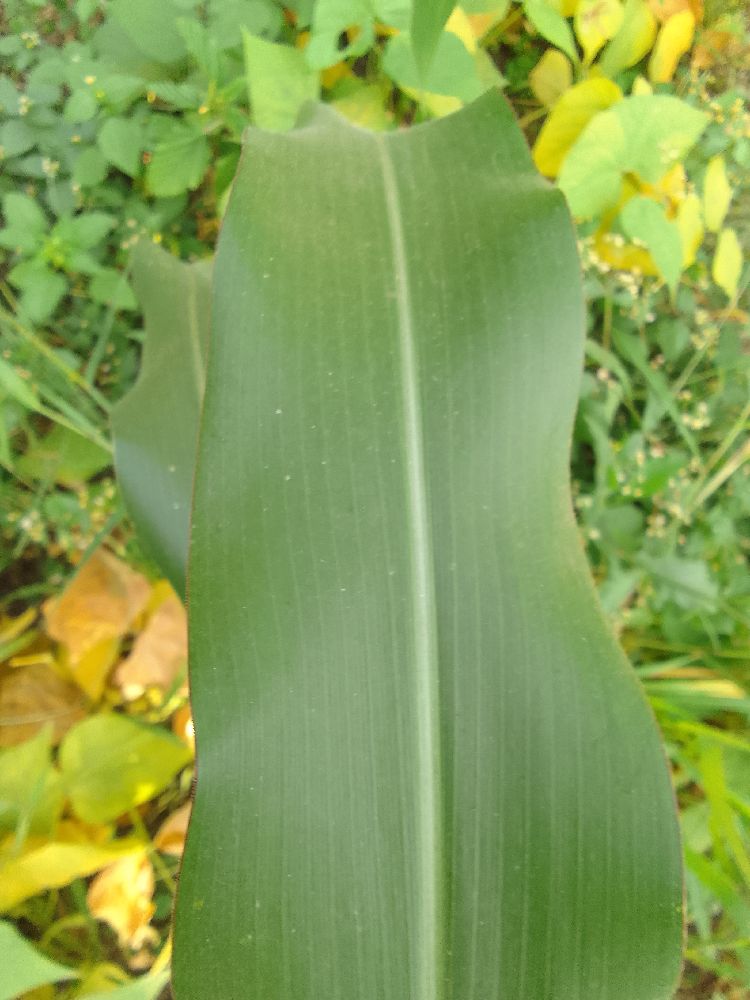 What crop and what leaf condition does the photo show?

maize, healthy
